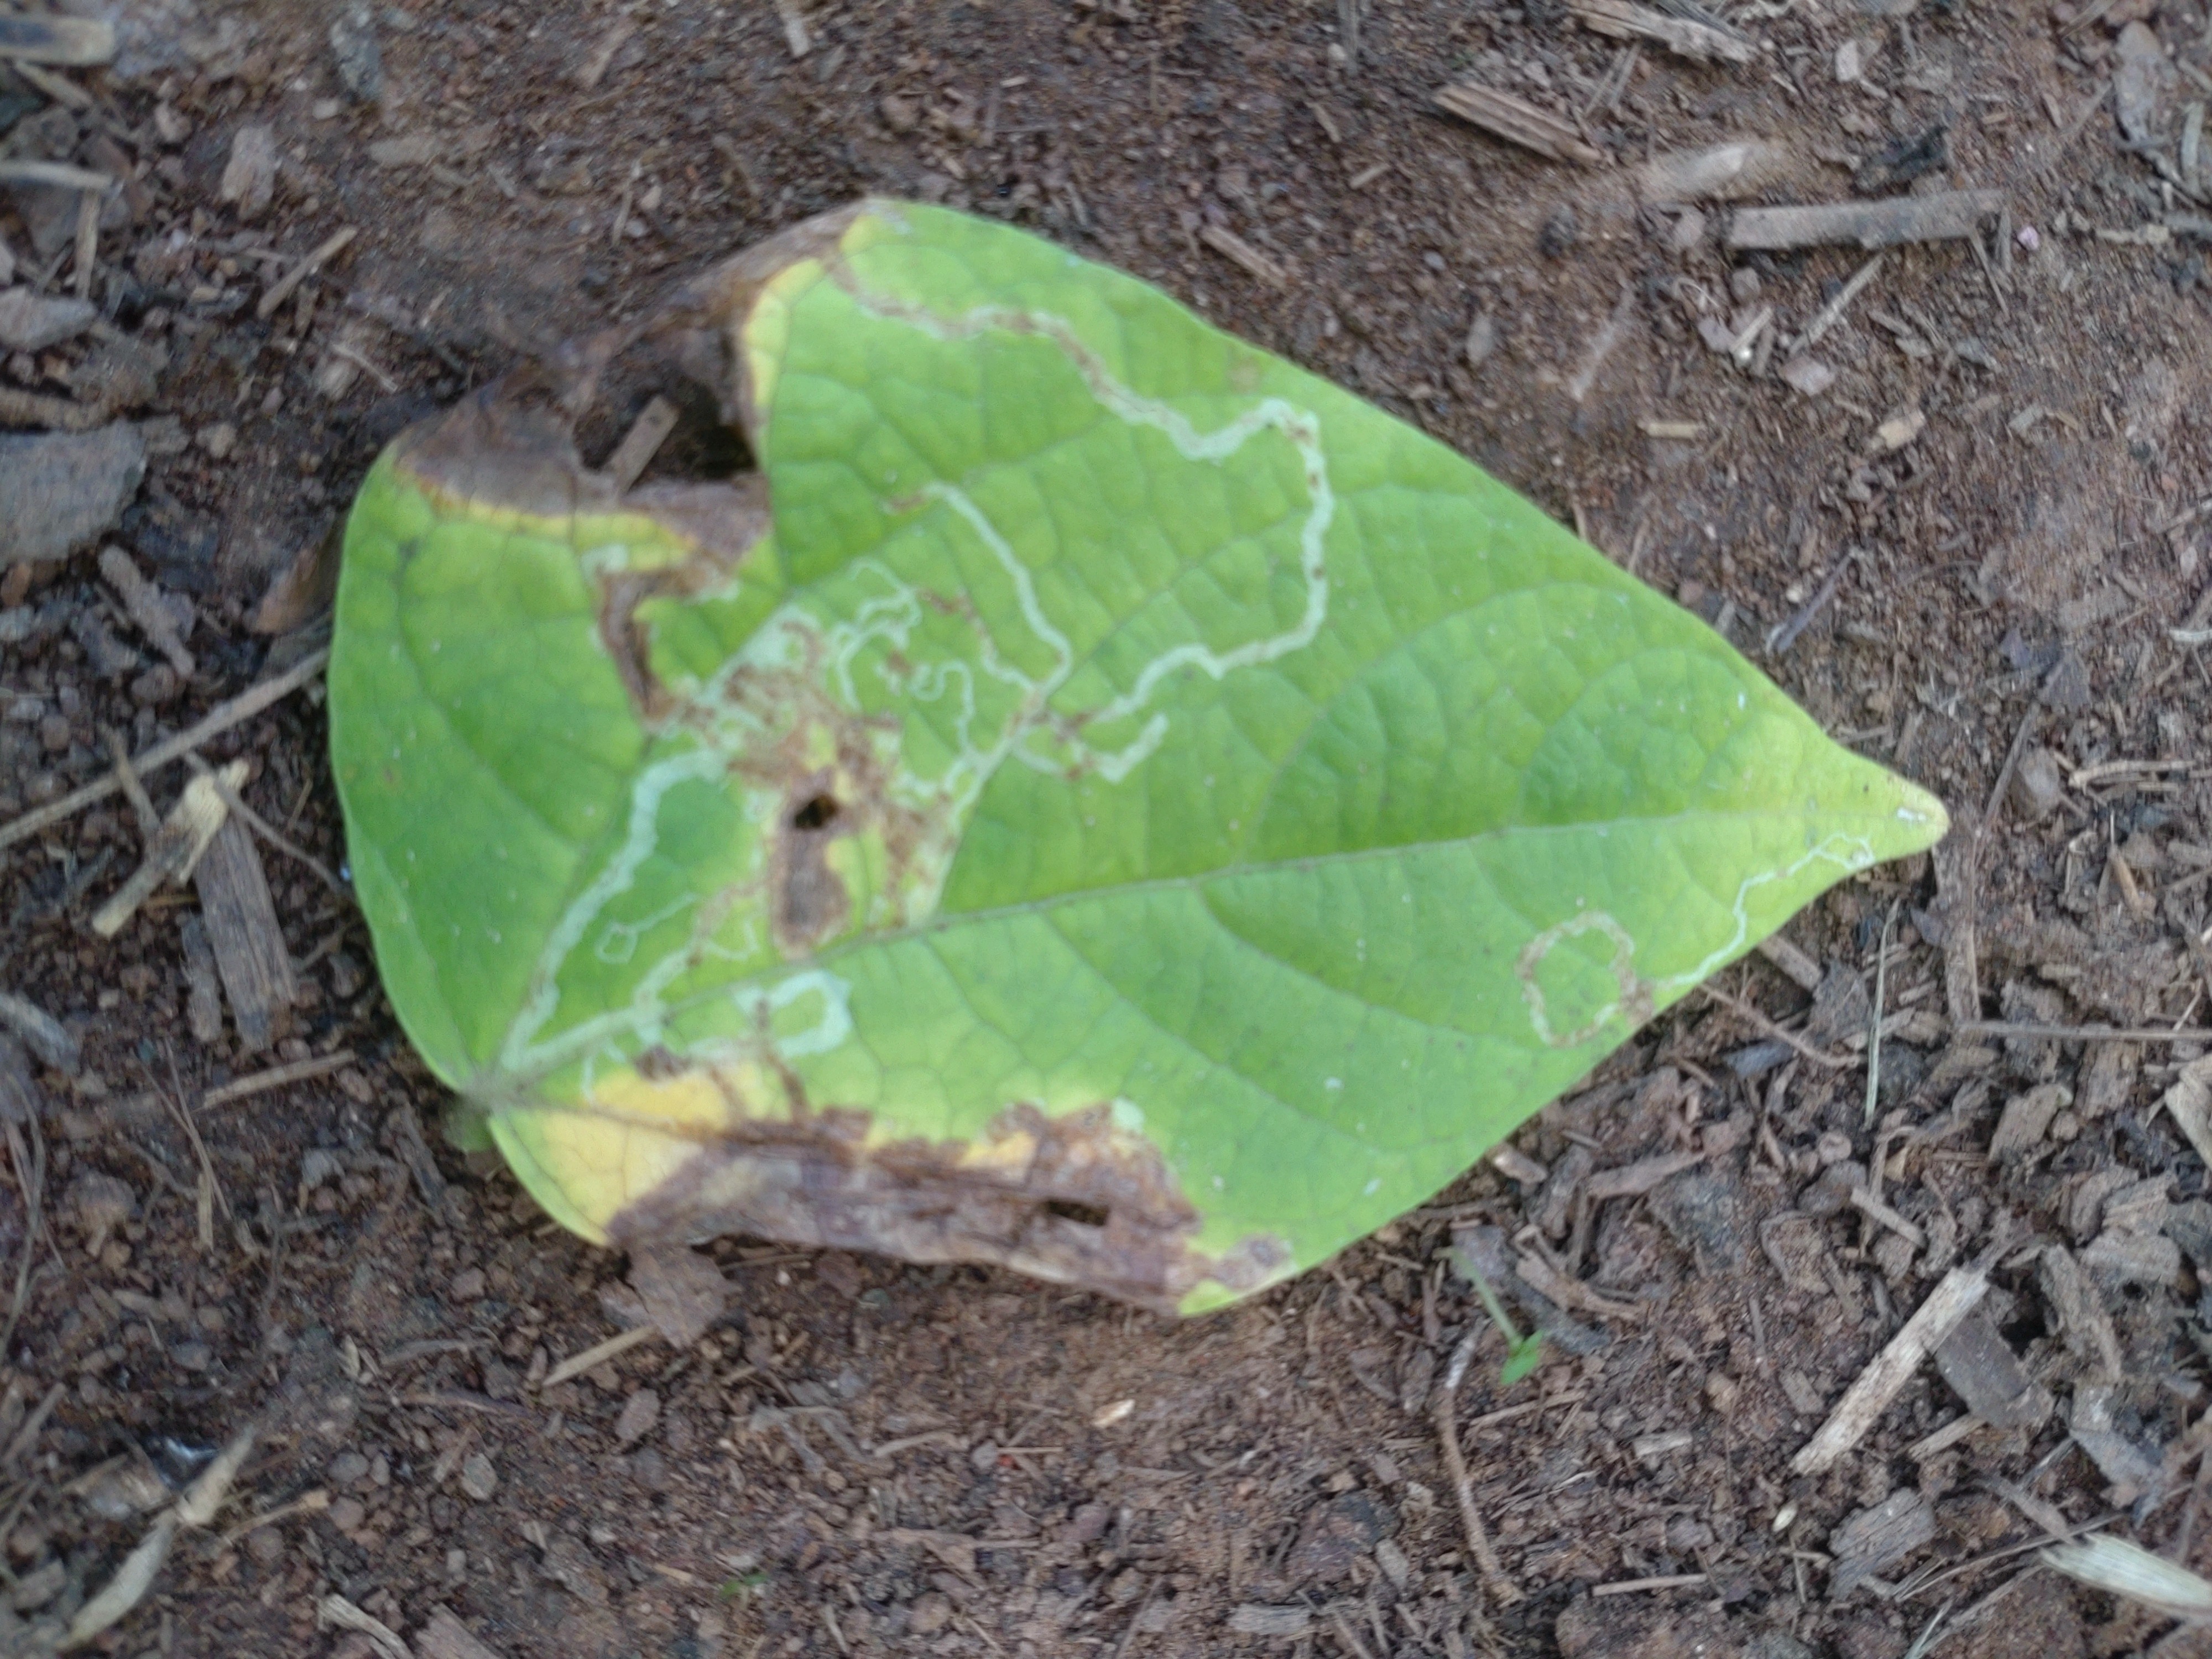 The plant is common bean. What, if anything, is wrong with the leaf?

anthracnose
